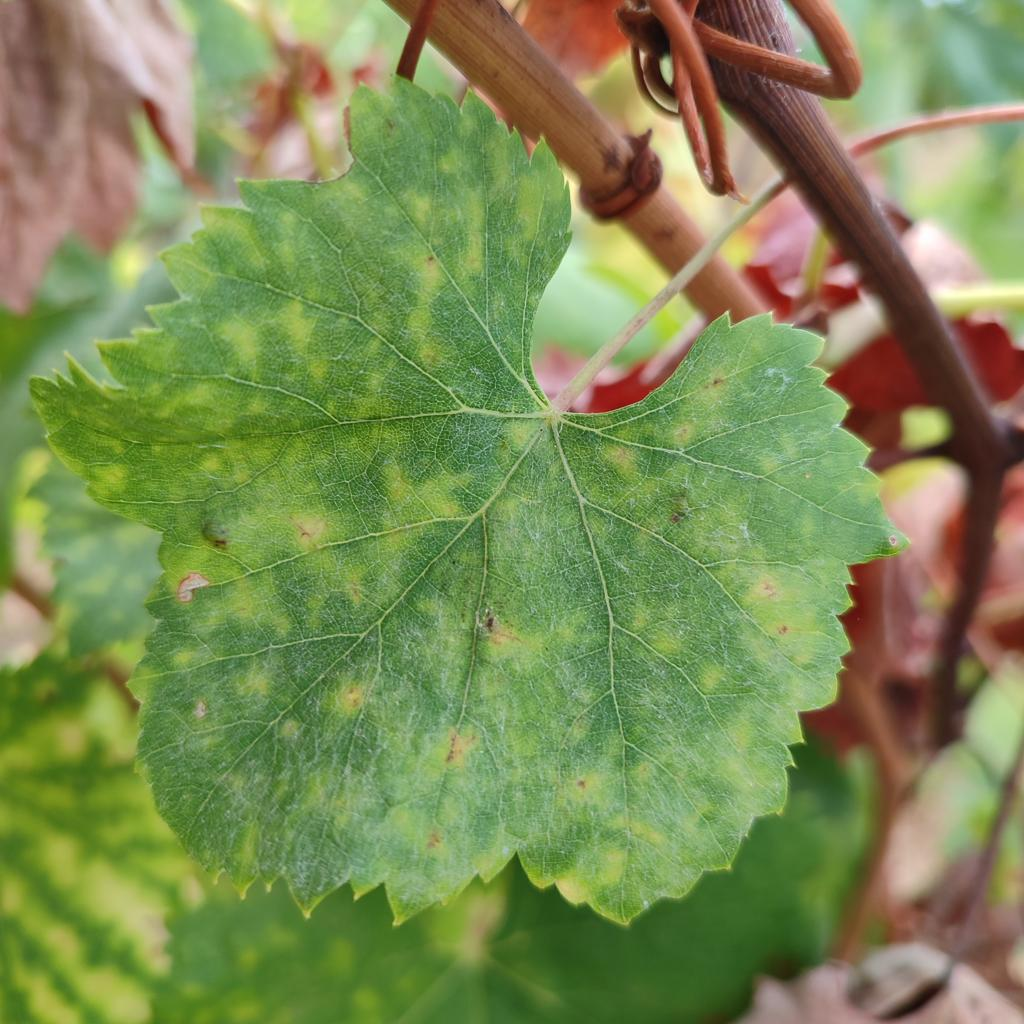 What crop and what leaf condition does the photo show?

grapevine, esca complex
